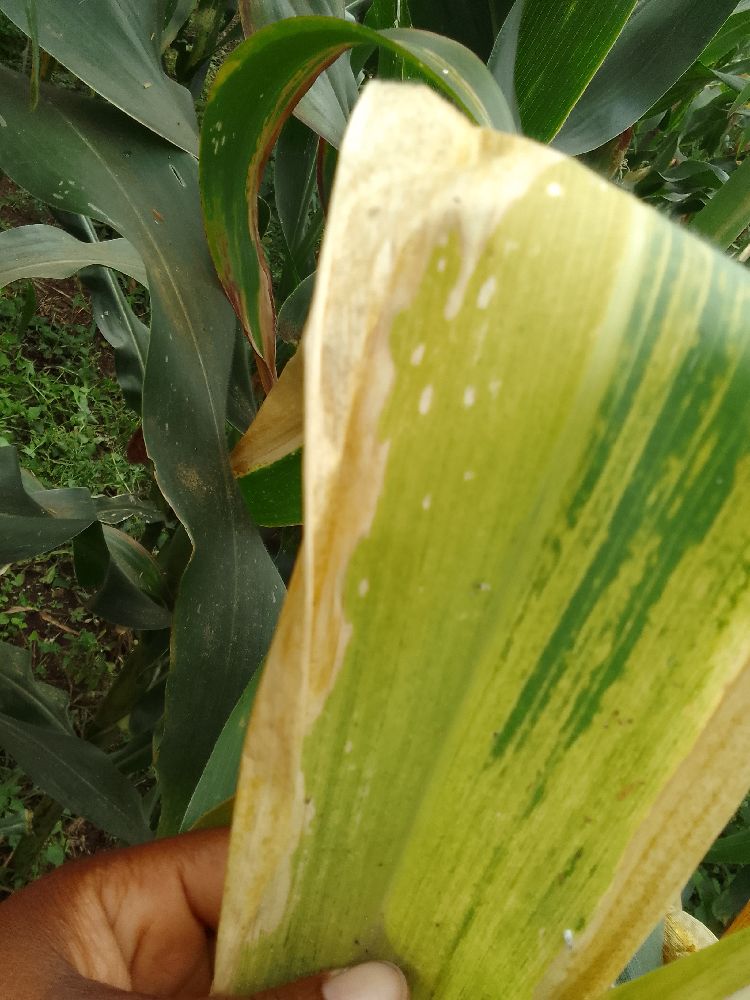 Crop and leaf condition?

maize, maize lethal necrosis
